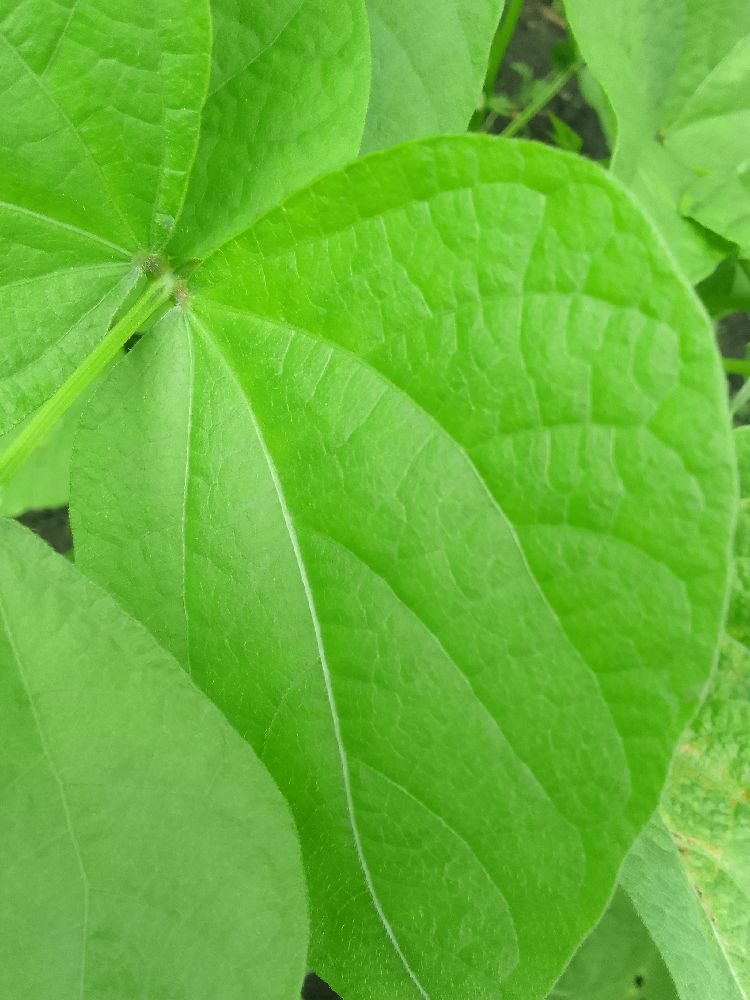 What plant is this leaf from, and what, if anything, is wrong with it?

common bean, healthy
